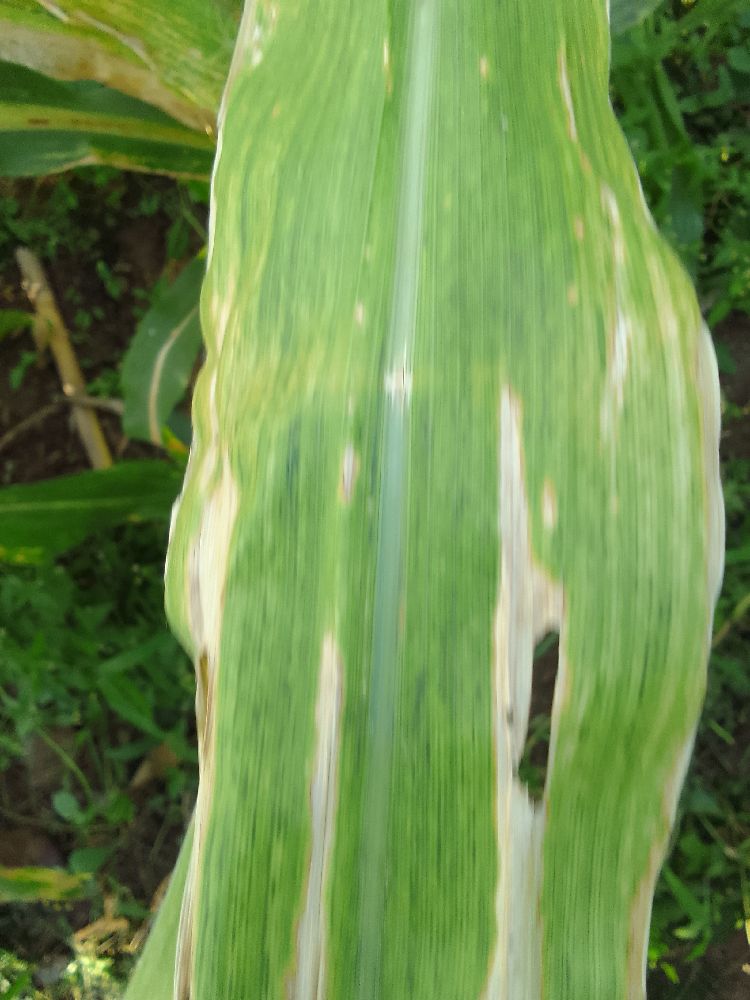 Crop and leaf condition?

maize, maize lethal necrosis
